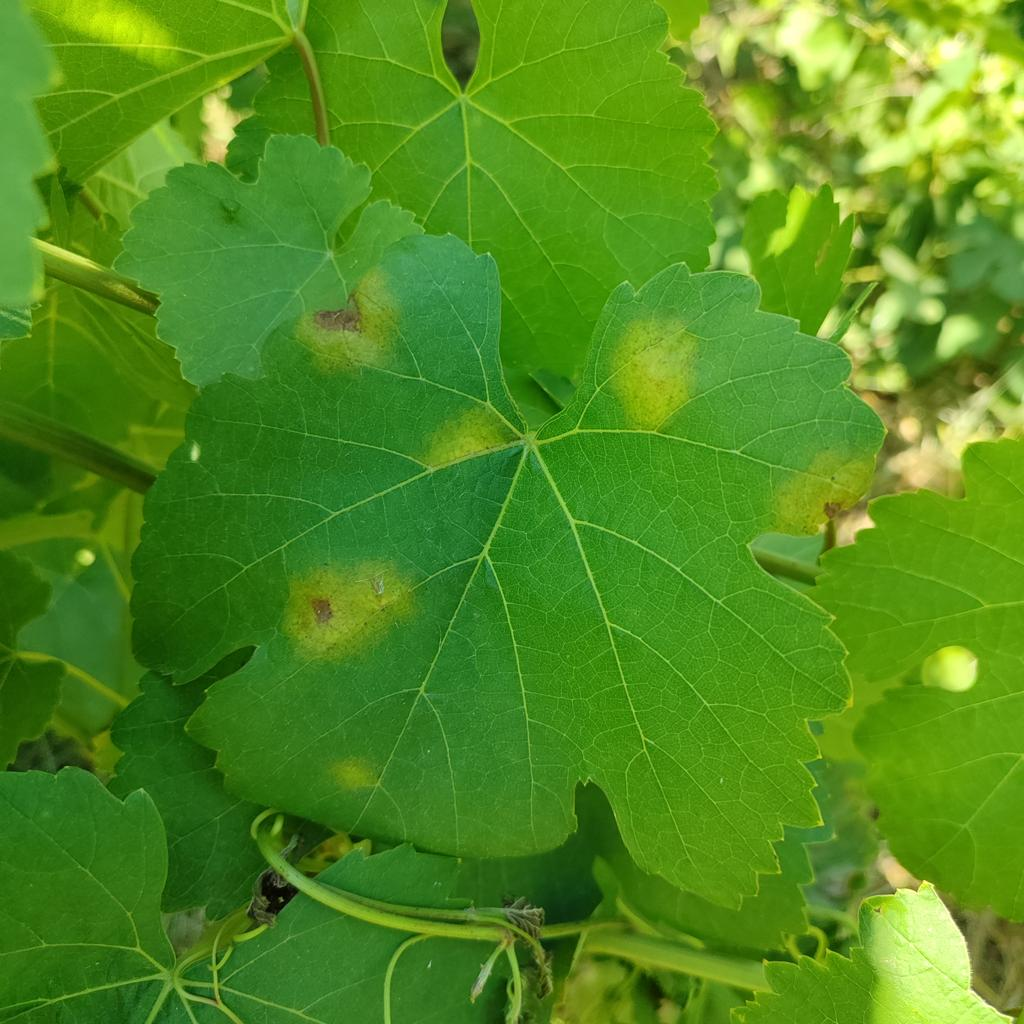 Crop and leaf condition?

grapevine, downy mildew
